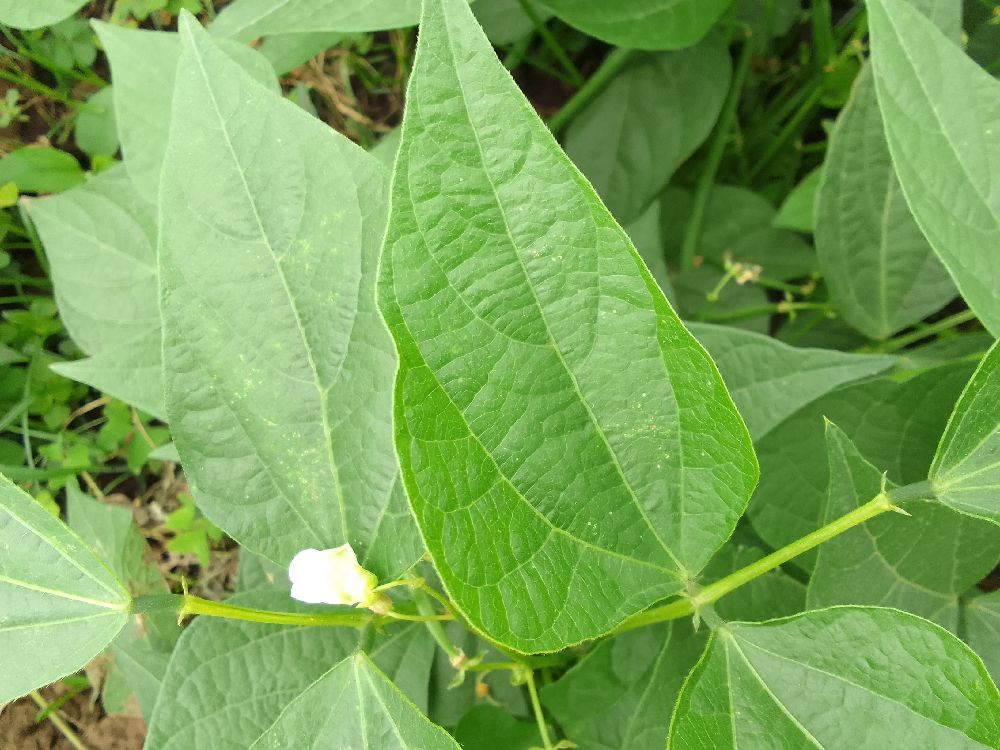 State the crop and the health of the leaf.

common bean, healthy
